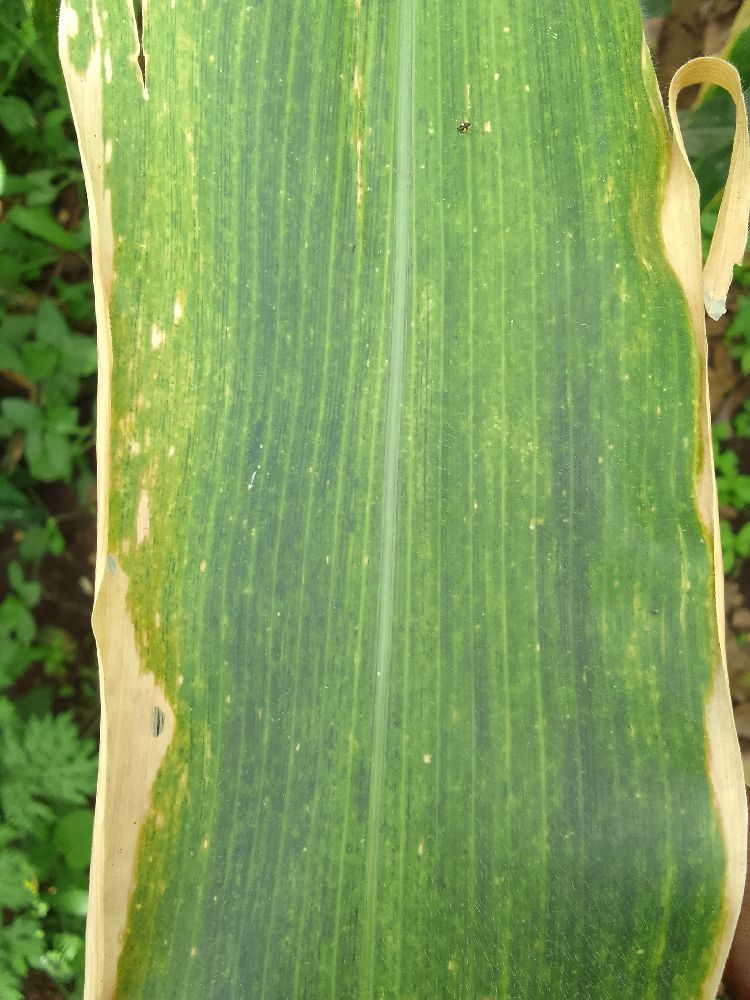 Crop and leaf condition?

maize, maize lethal necrosis
